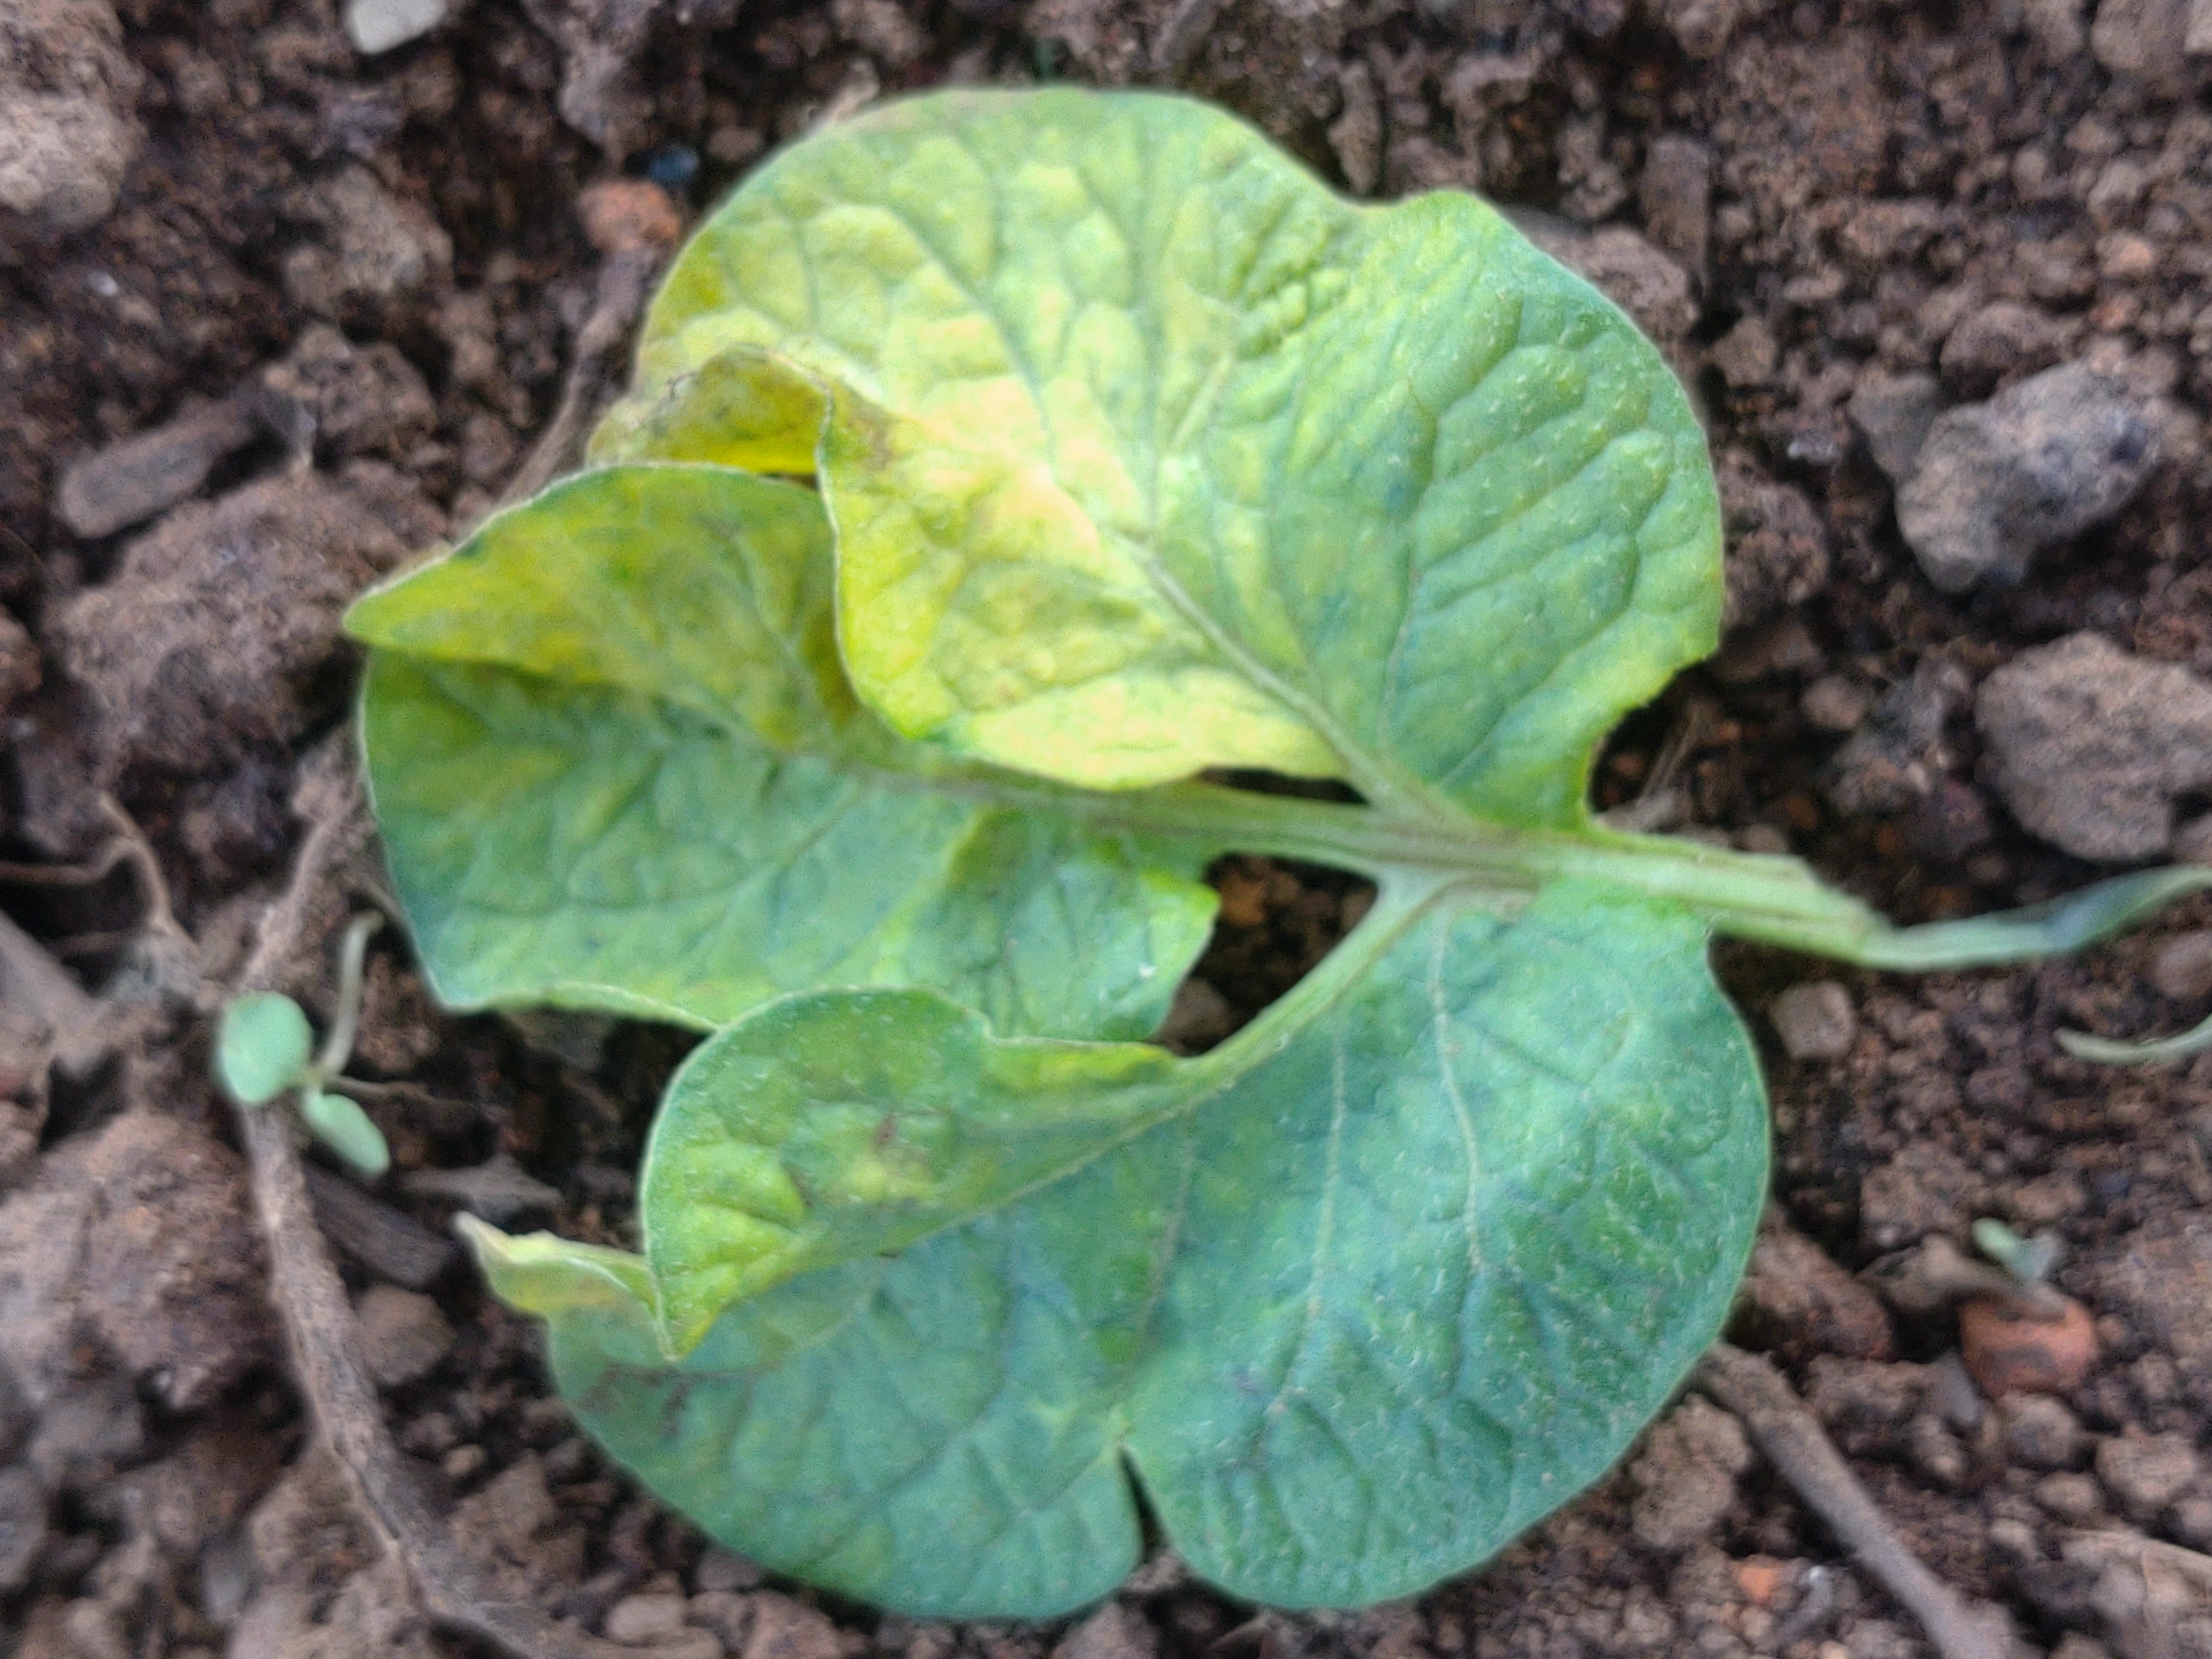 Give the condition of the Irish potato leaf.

late blight
